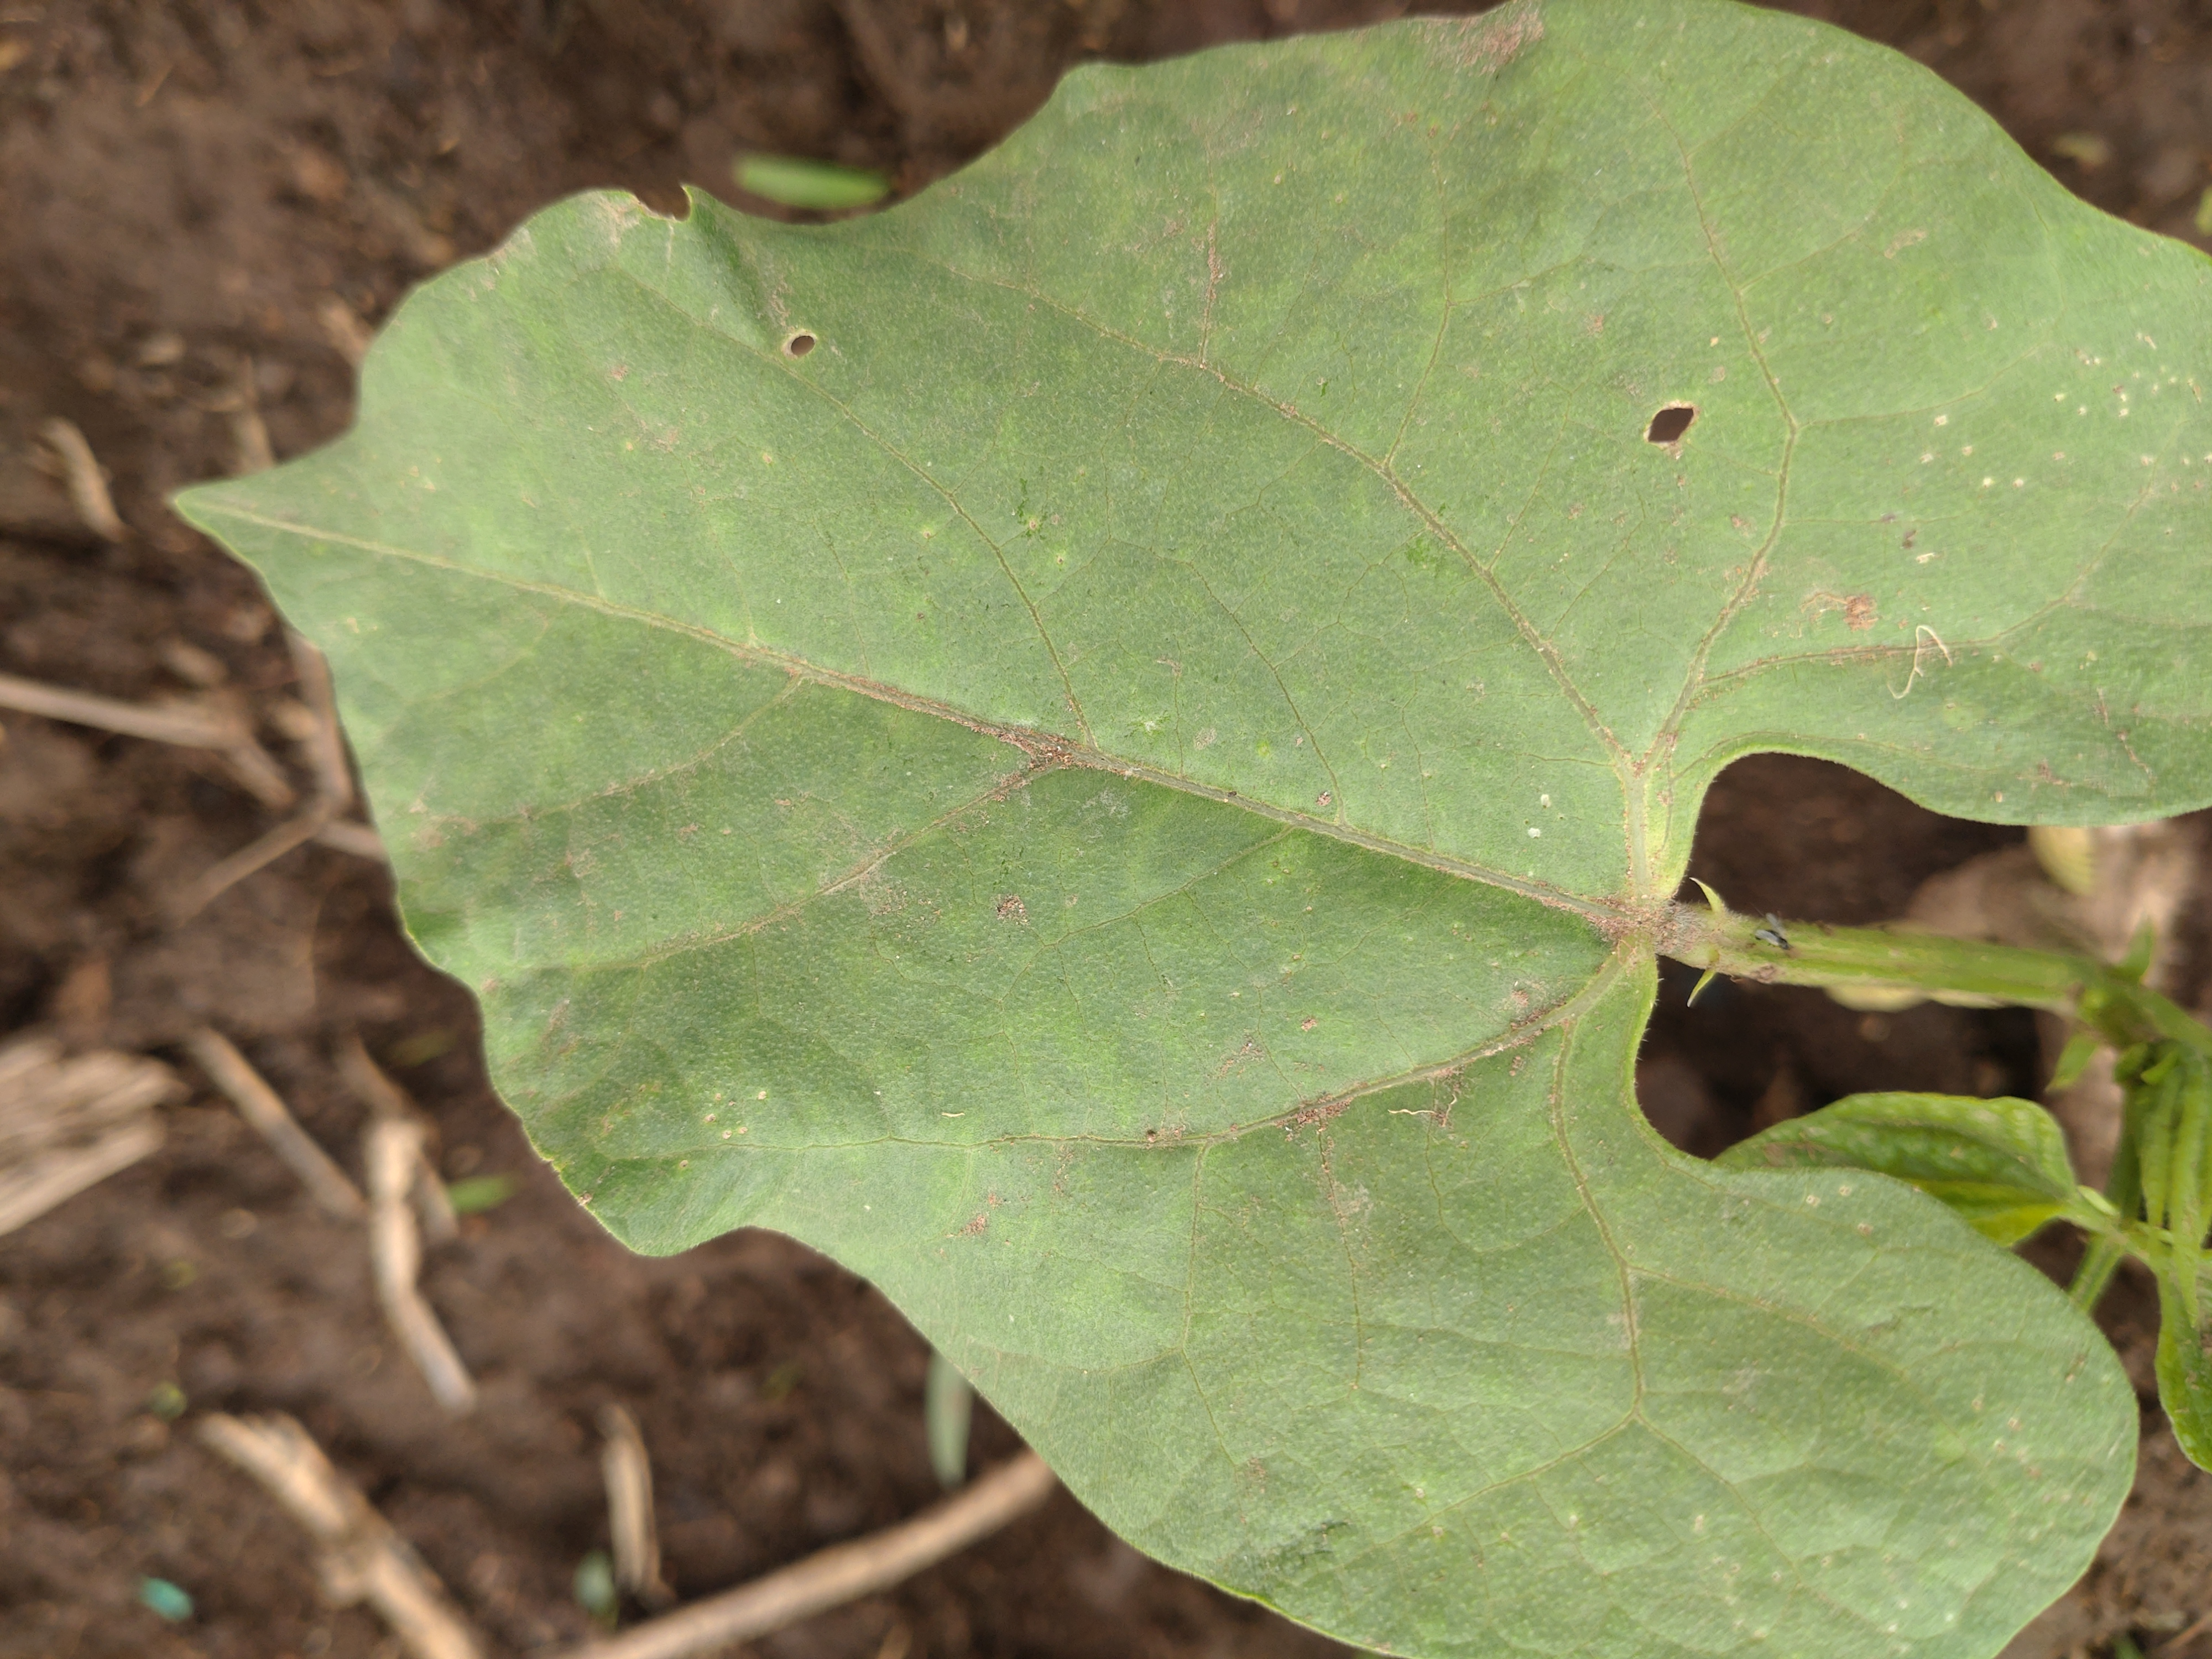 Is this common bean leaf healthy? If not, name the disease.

healthy
